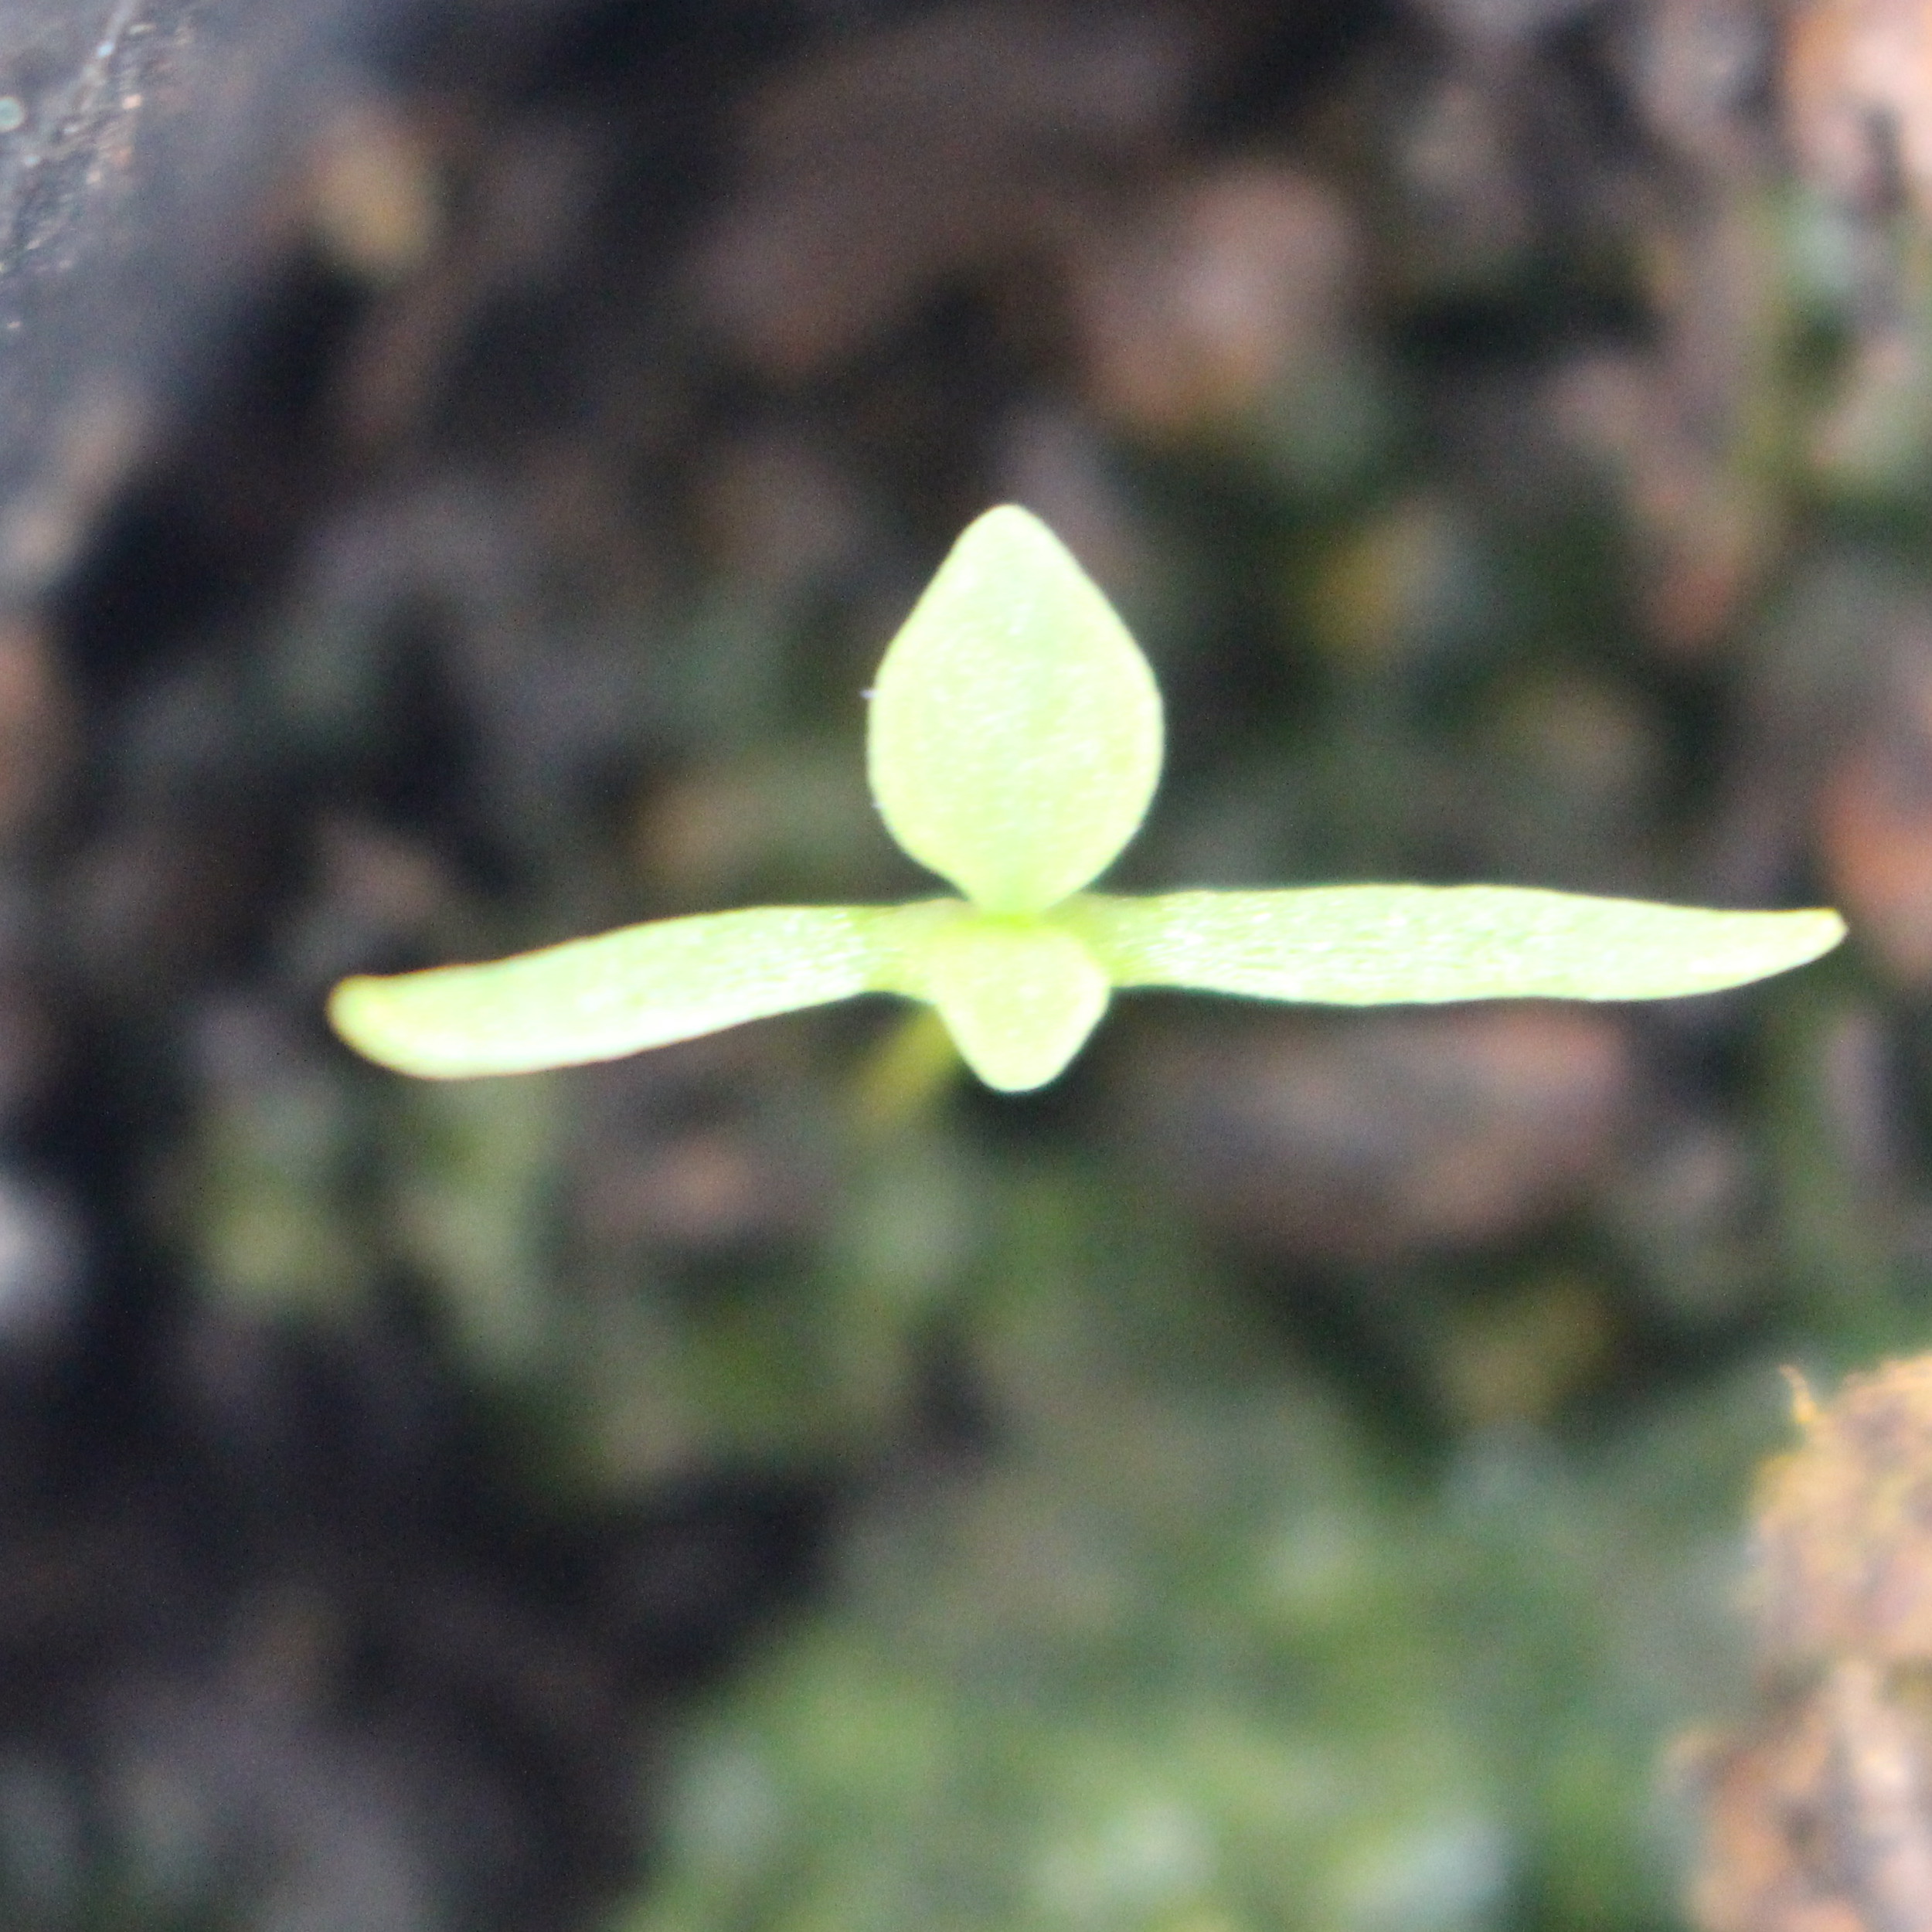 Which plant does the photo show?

Papaver rhoeas
